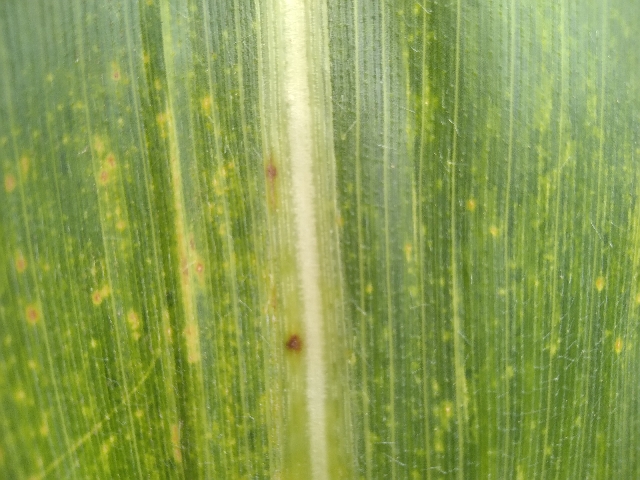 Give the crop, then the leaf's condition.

maize, maize lethal necrosis
